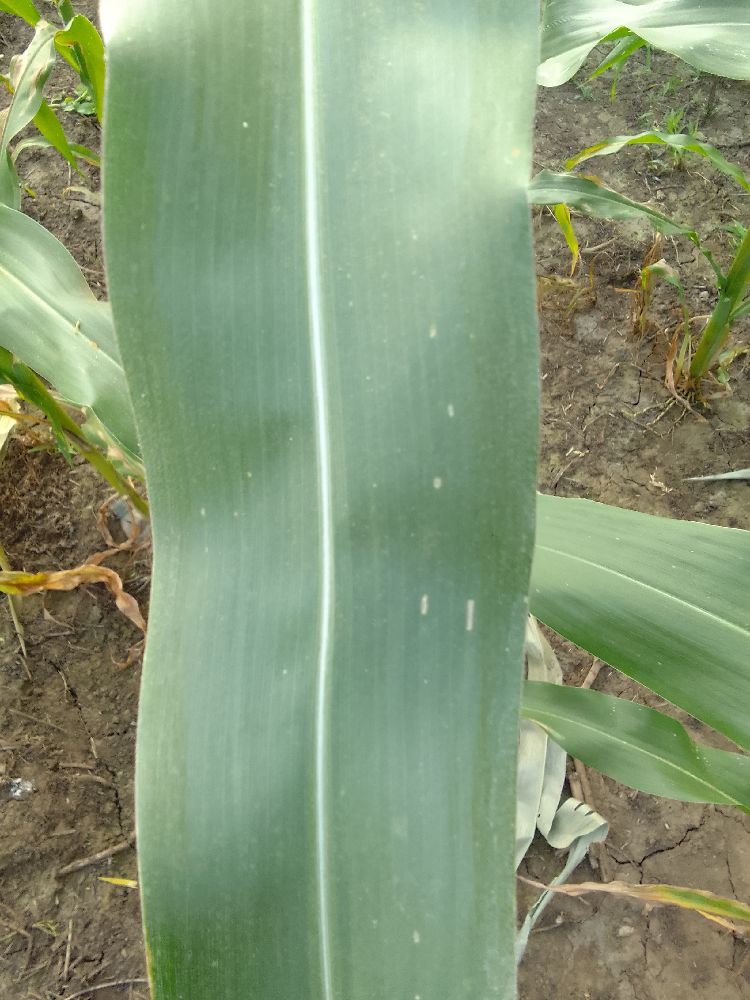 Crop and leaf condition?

maize, healthy
